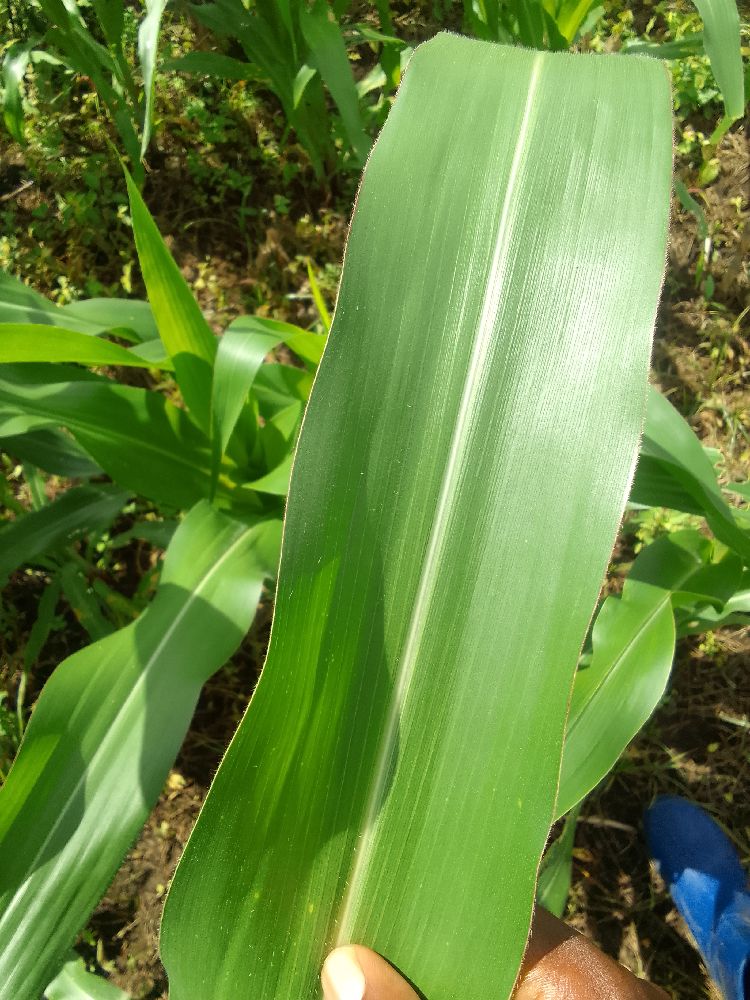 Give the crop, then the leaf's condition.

maize, healthy
